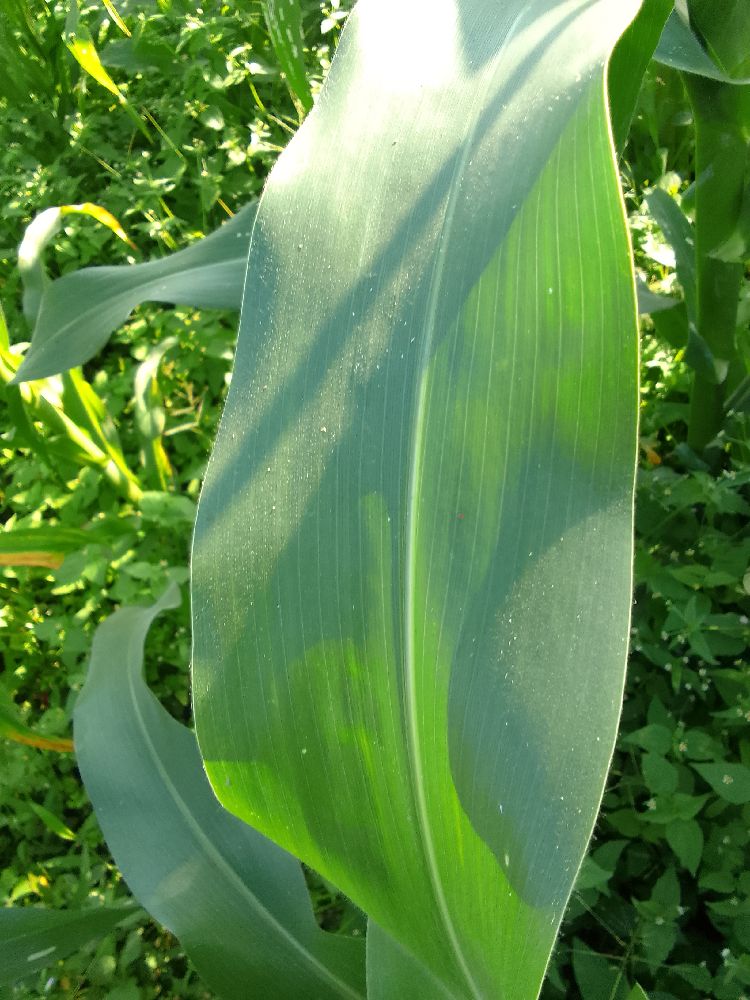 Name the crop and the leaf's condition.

maize, healthy
